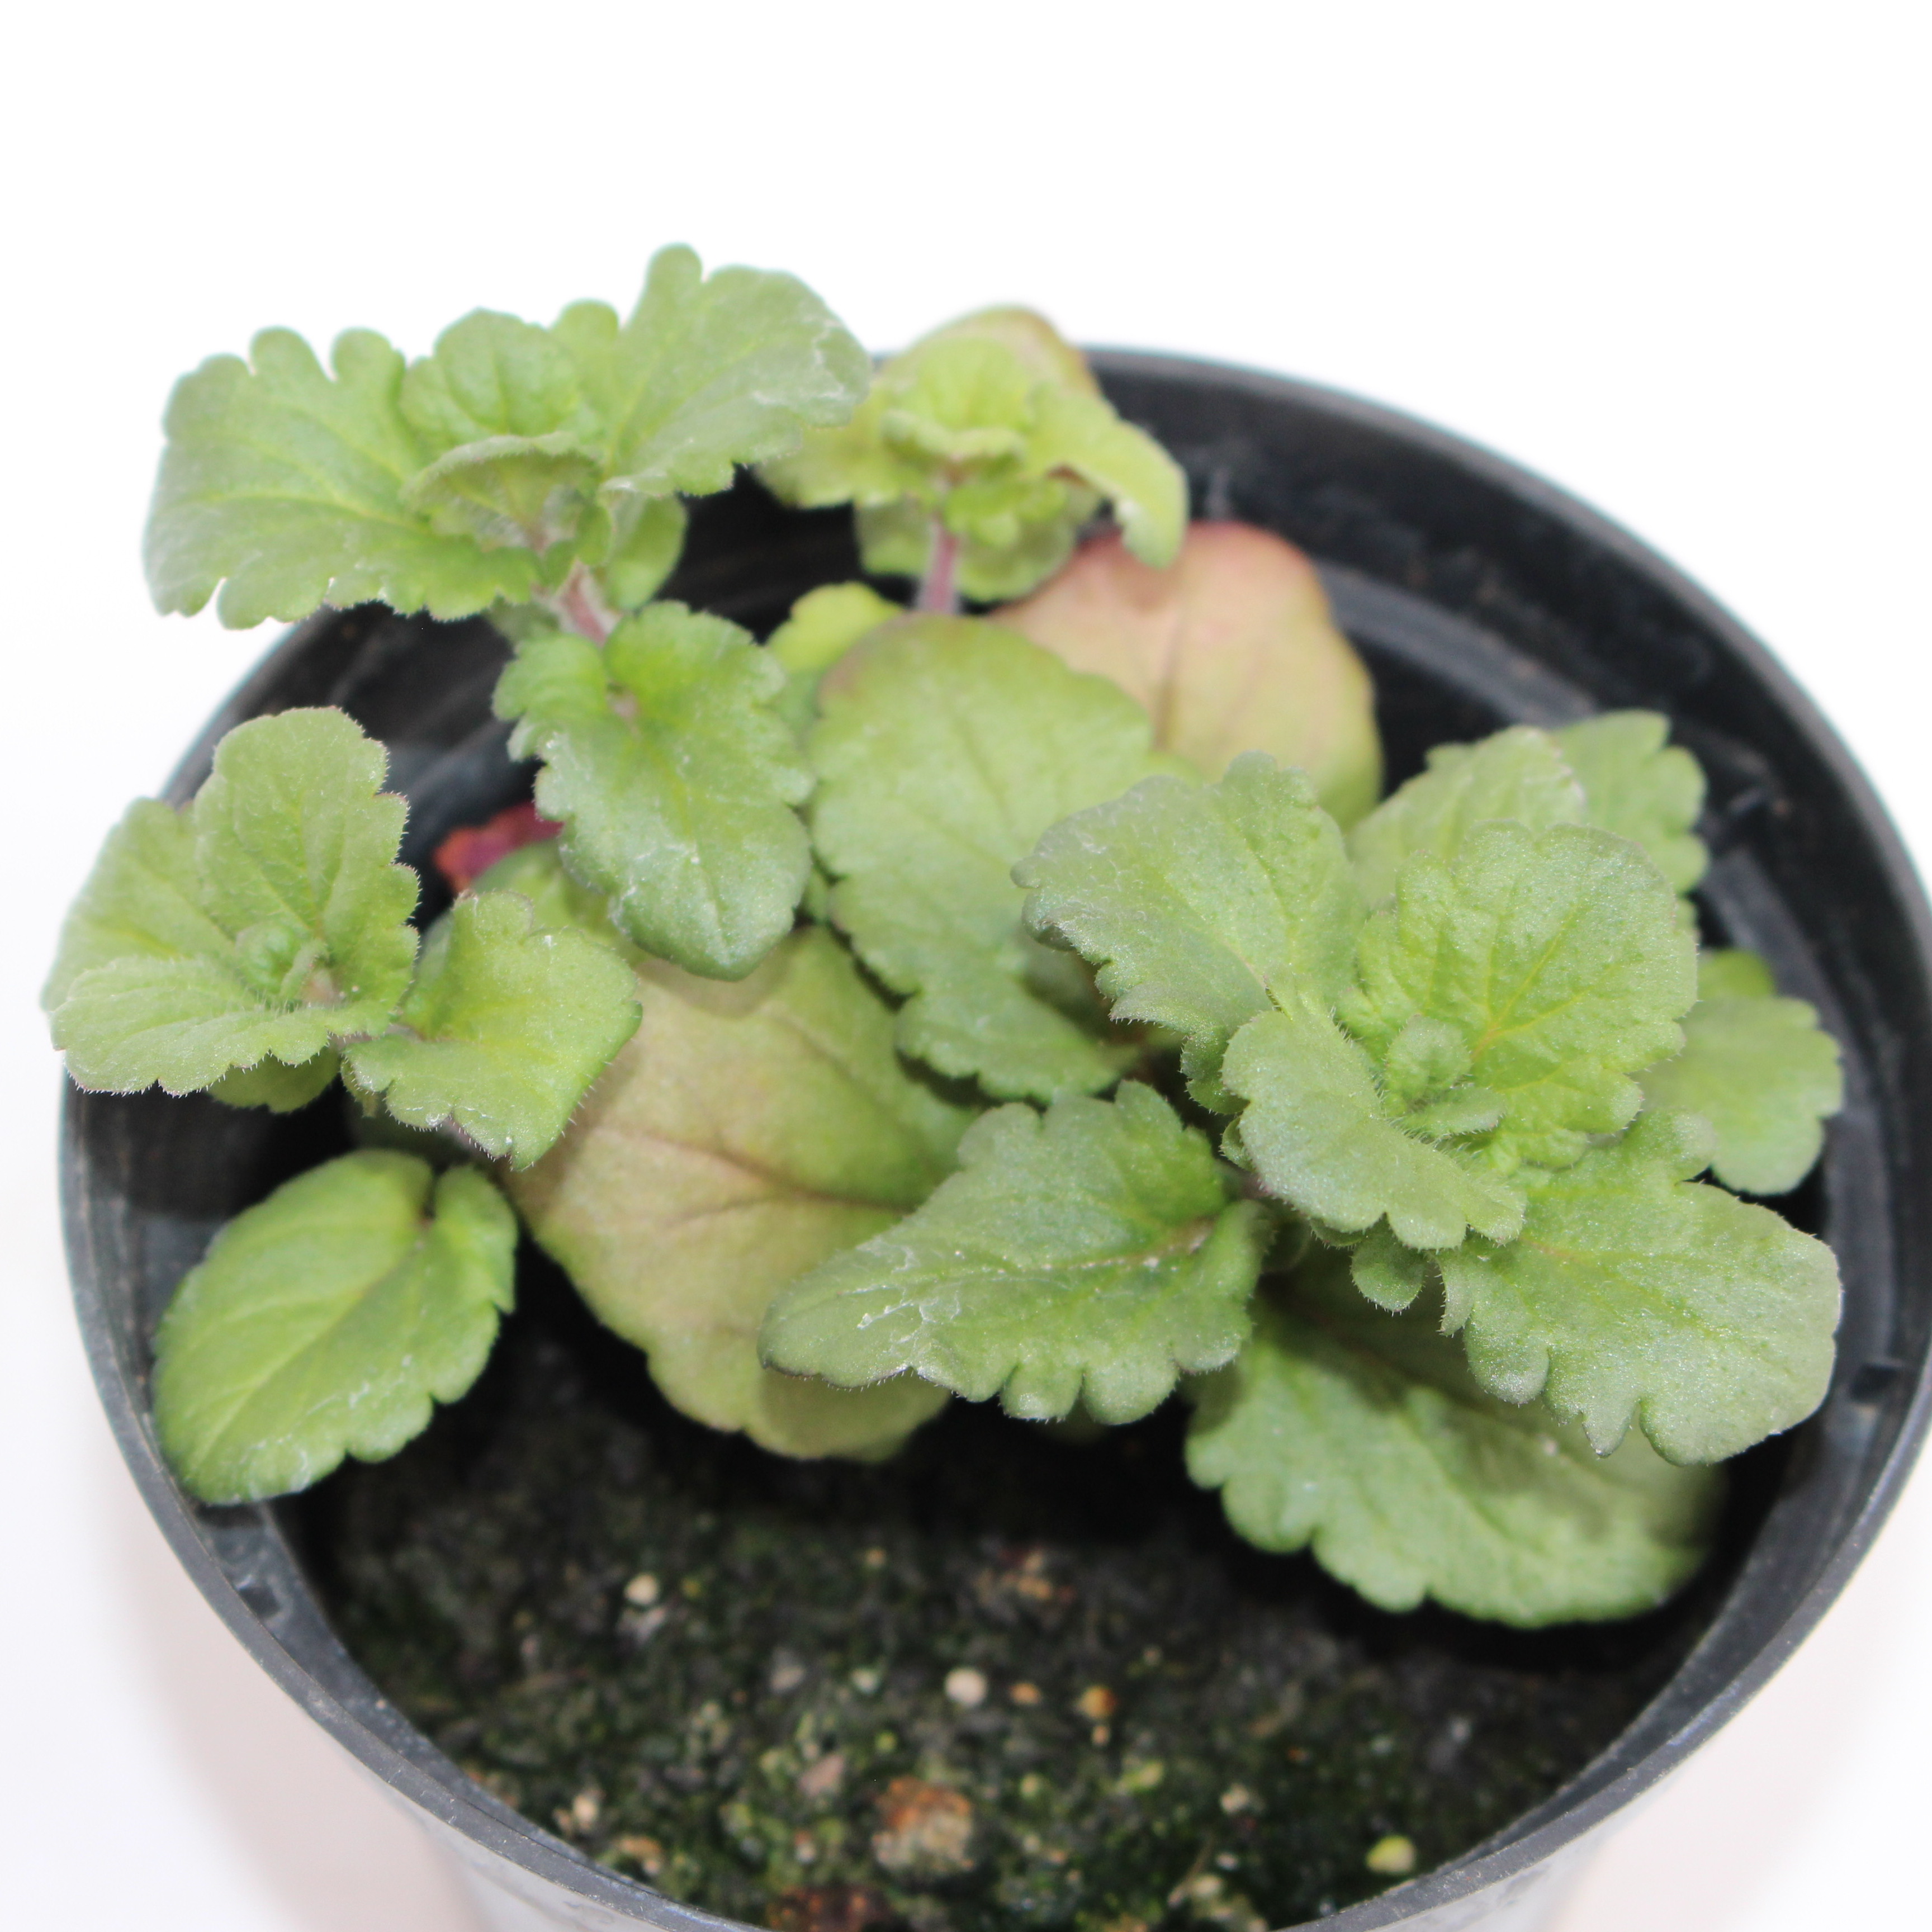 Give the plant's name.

Veronica persica
